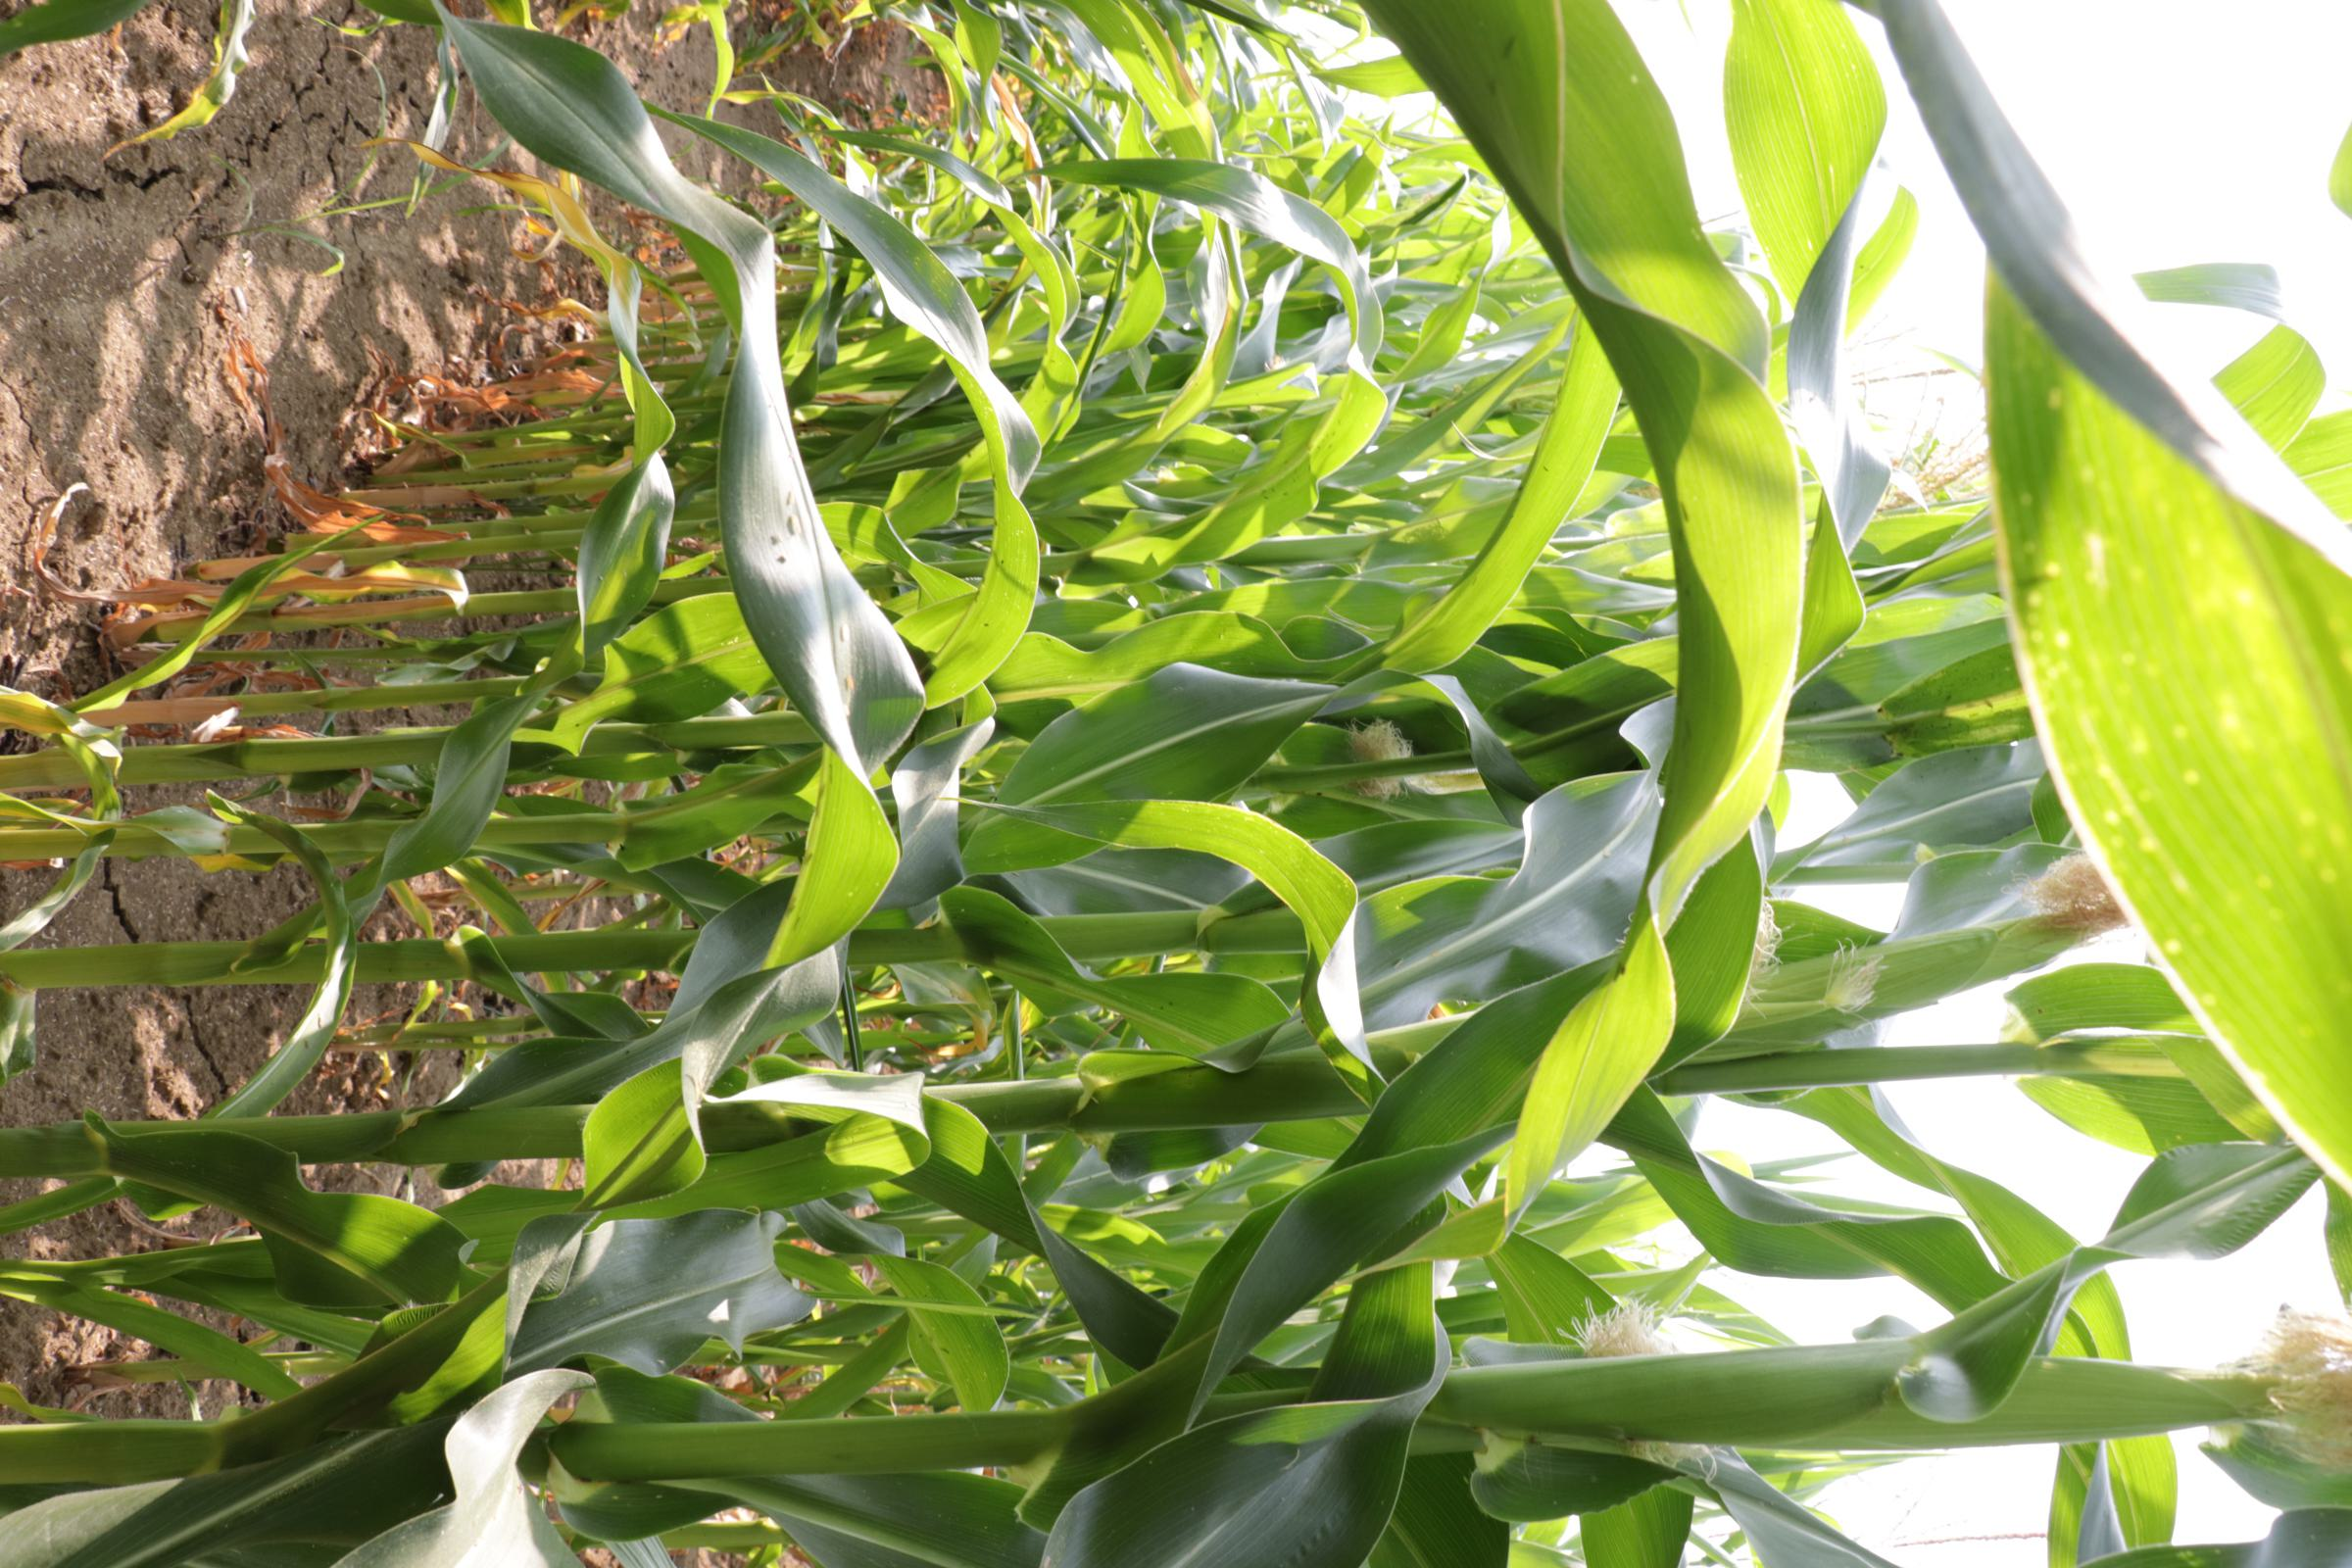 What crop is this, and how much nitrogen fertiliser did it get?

maize, reduced nitrogen fertilisation
